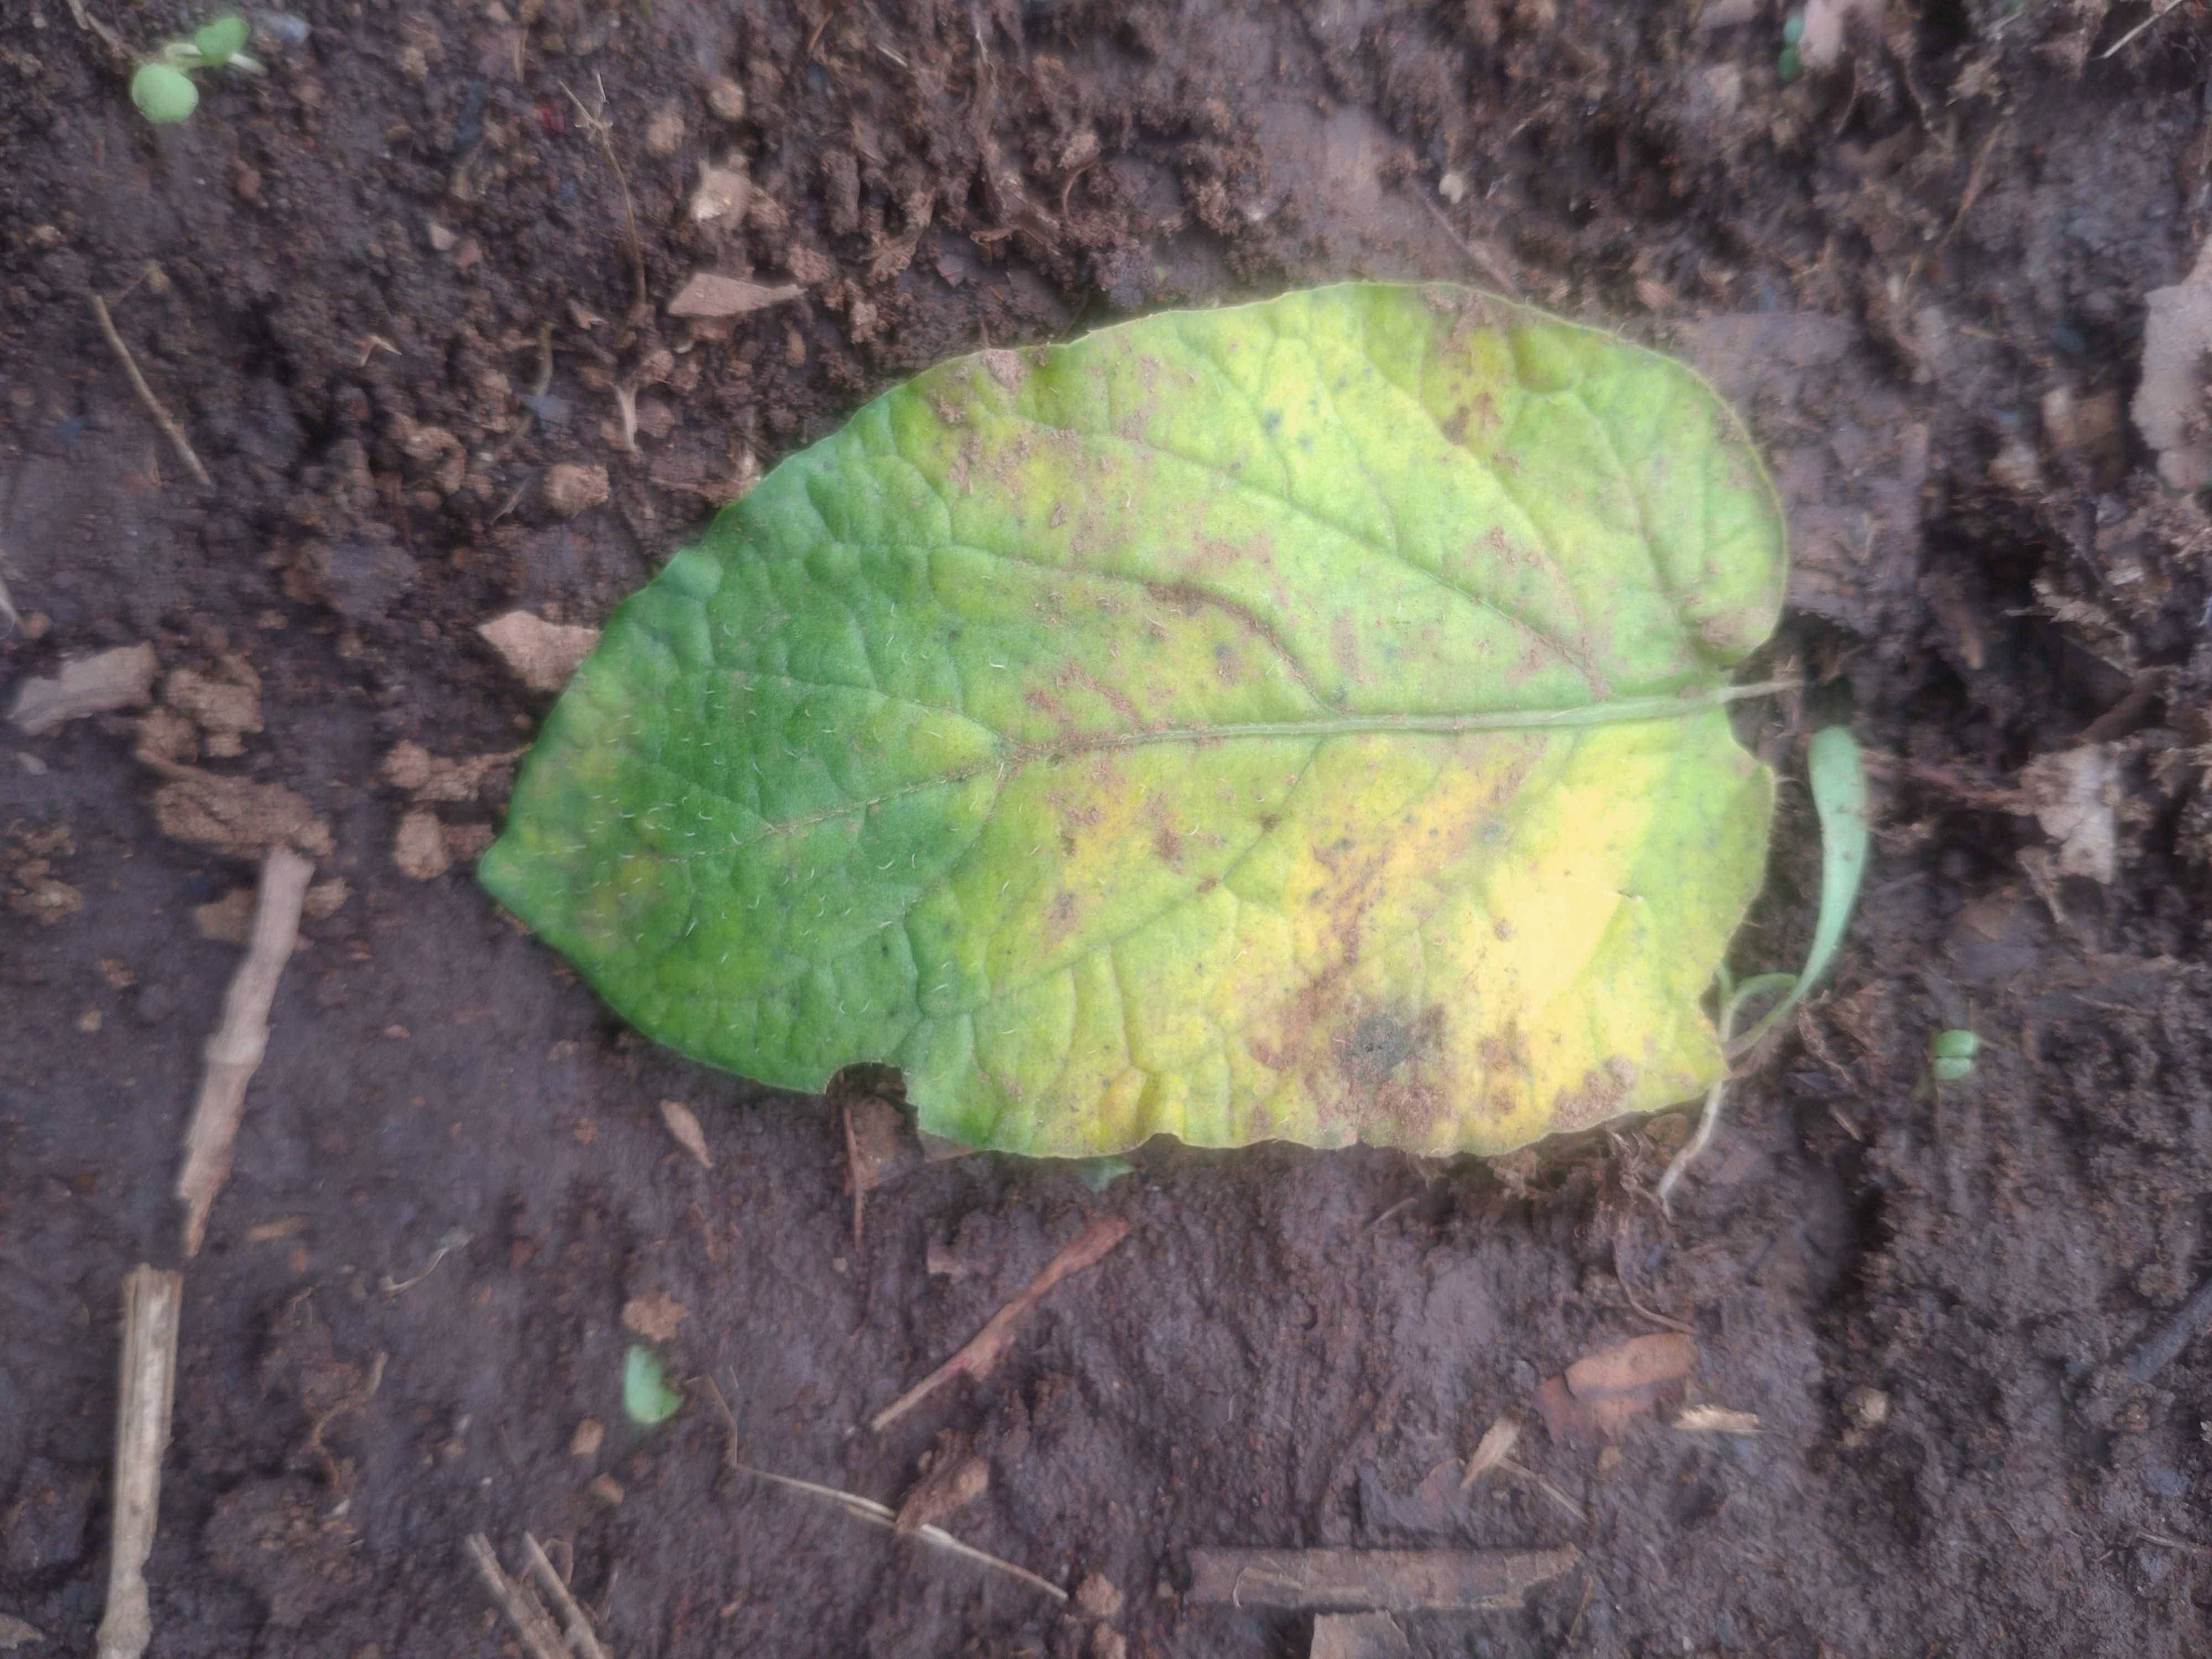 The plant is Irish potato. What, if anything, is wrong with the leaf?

late blight
